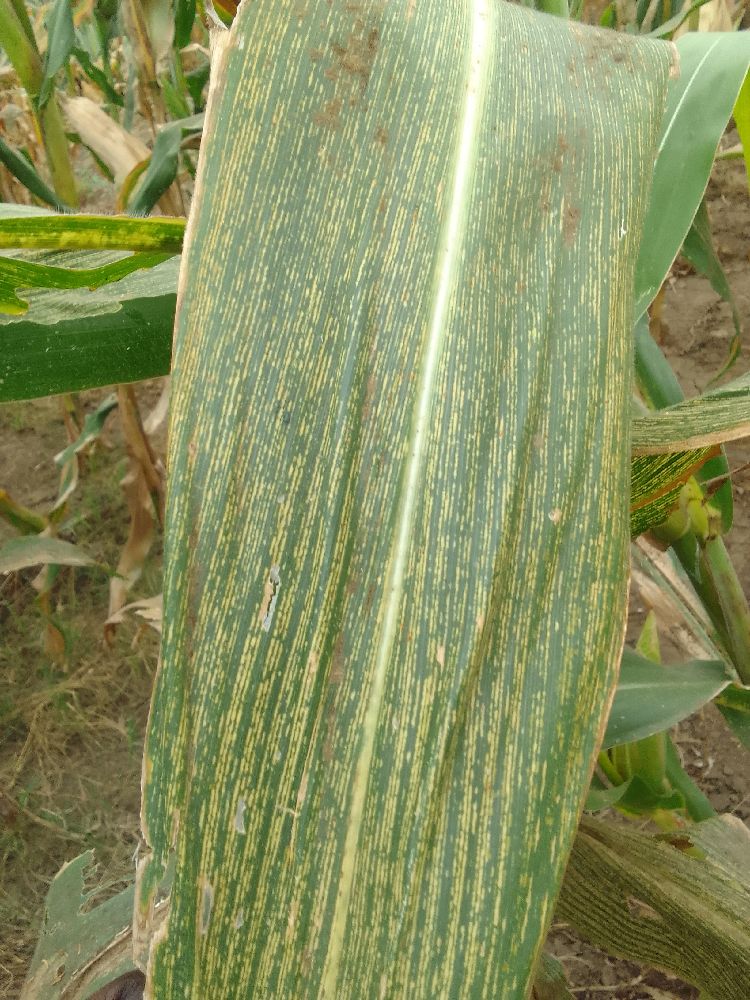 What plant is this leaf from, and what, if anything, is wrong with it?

maize, maize streak virus
